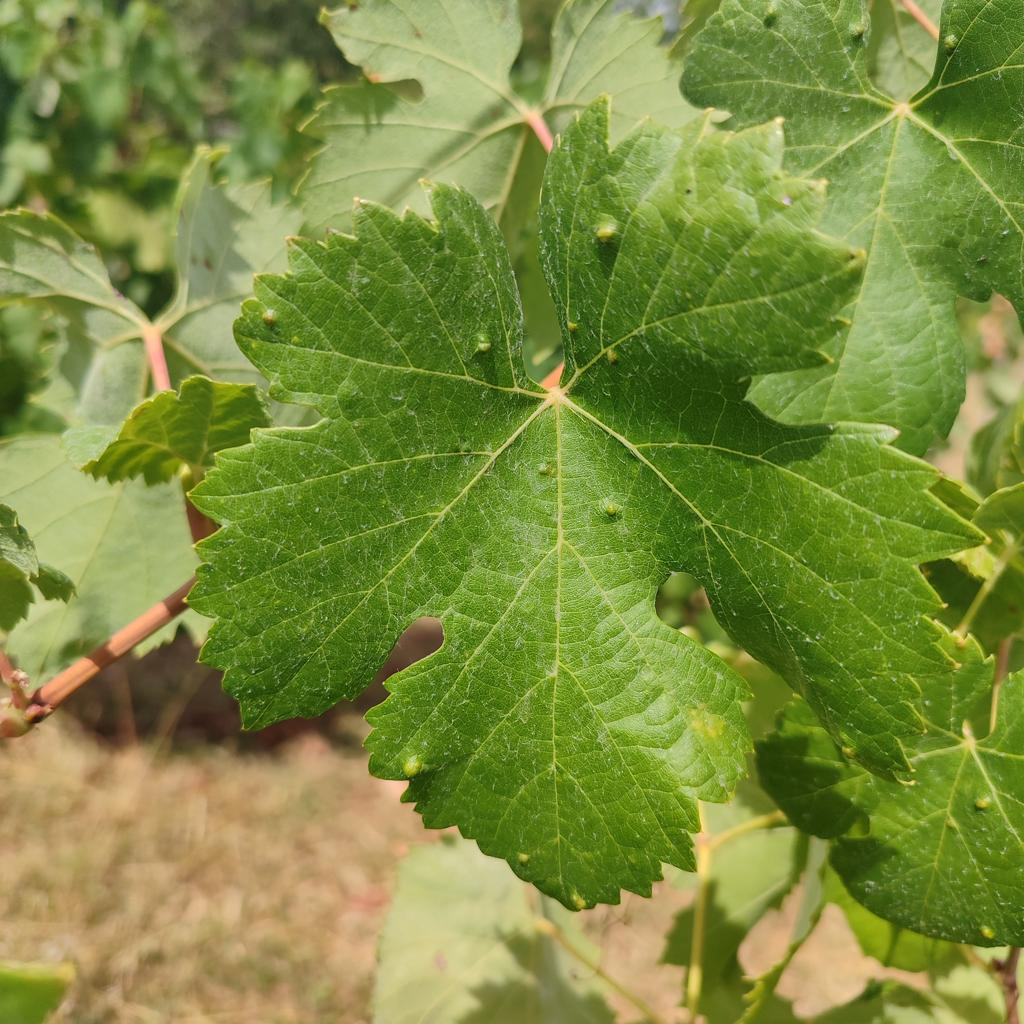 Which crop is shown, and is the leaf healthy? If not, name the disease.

grapevine, erineum mite
